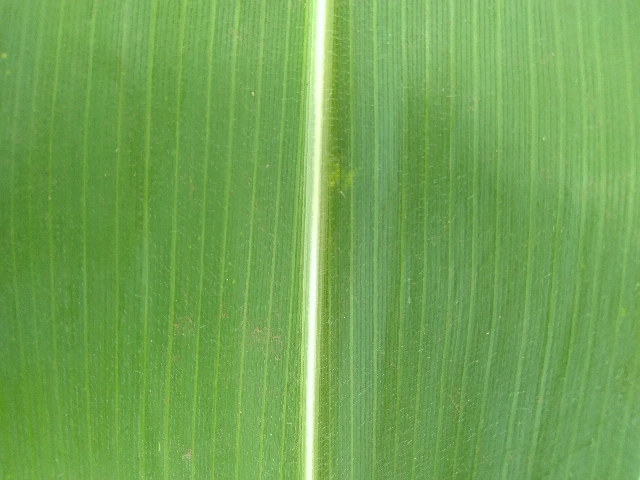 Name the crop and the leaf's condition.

maize, healthy
